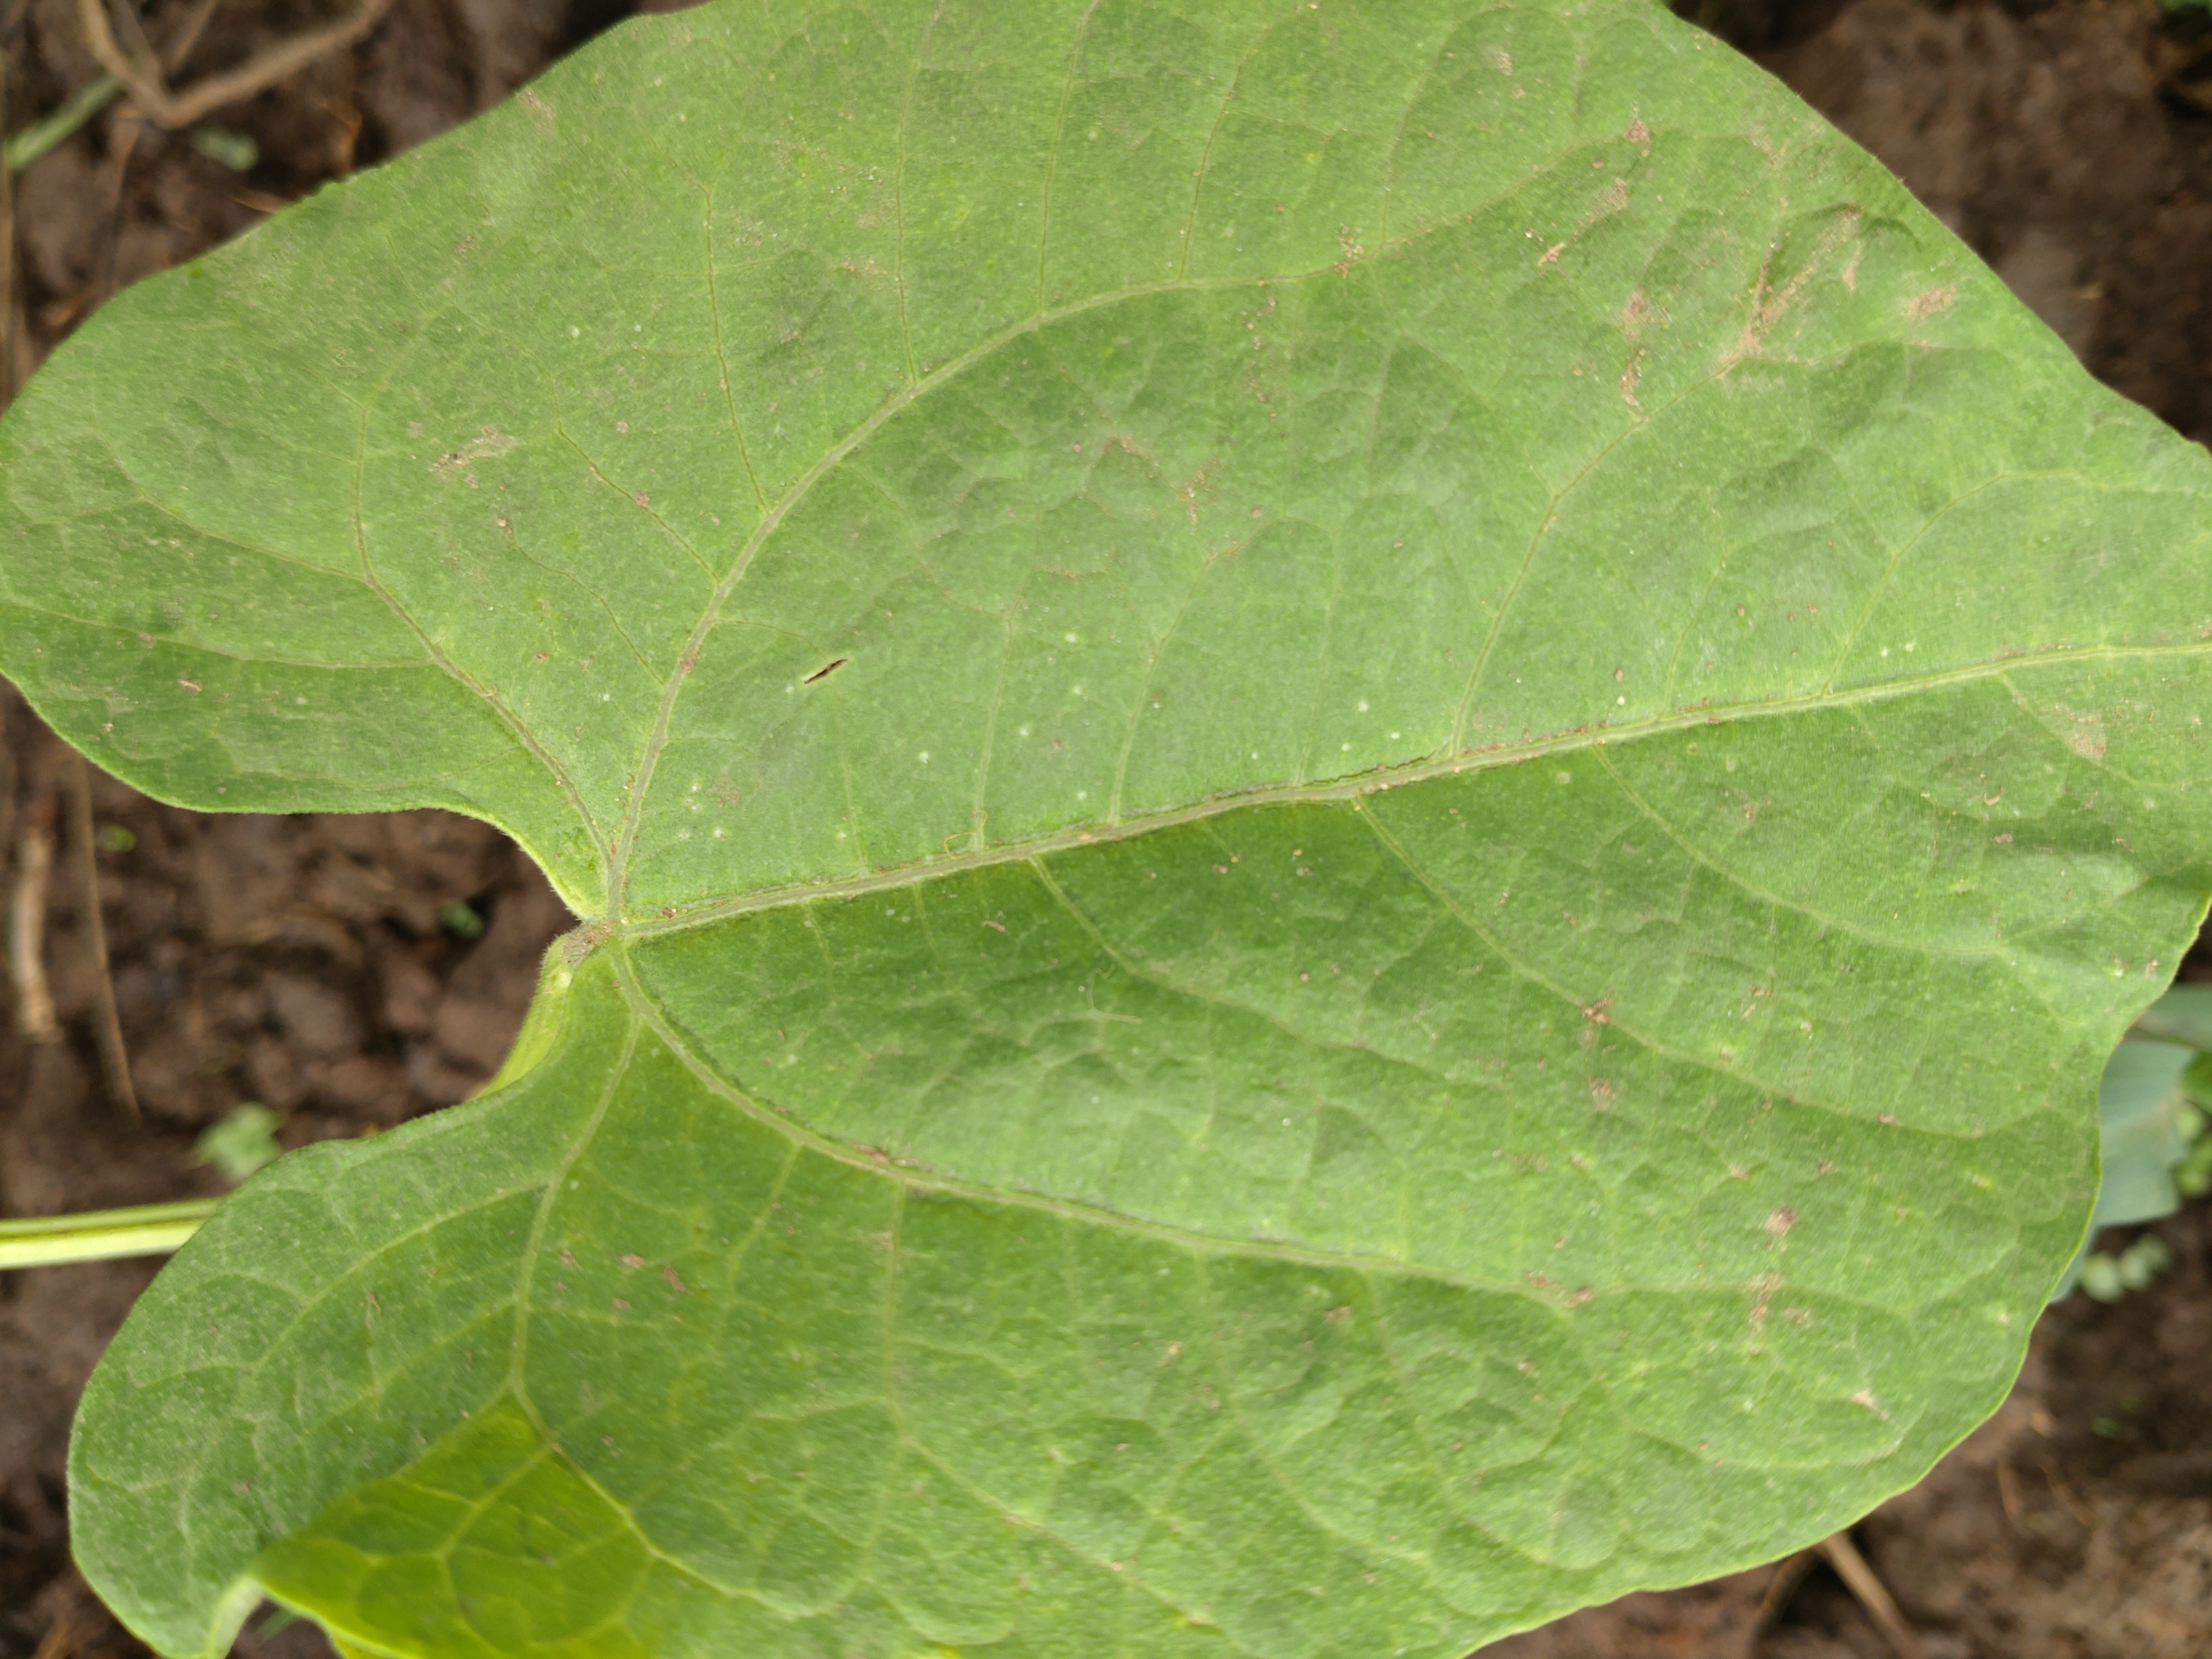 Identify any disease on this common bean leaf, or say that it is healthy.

healthy
